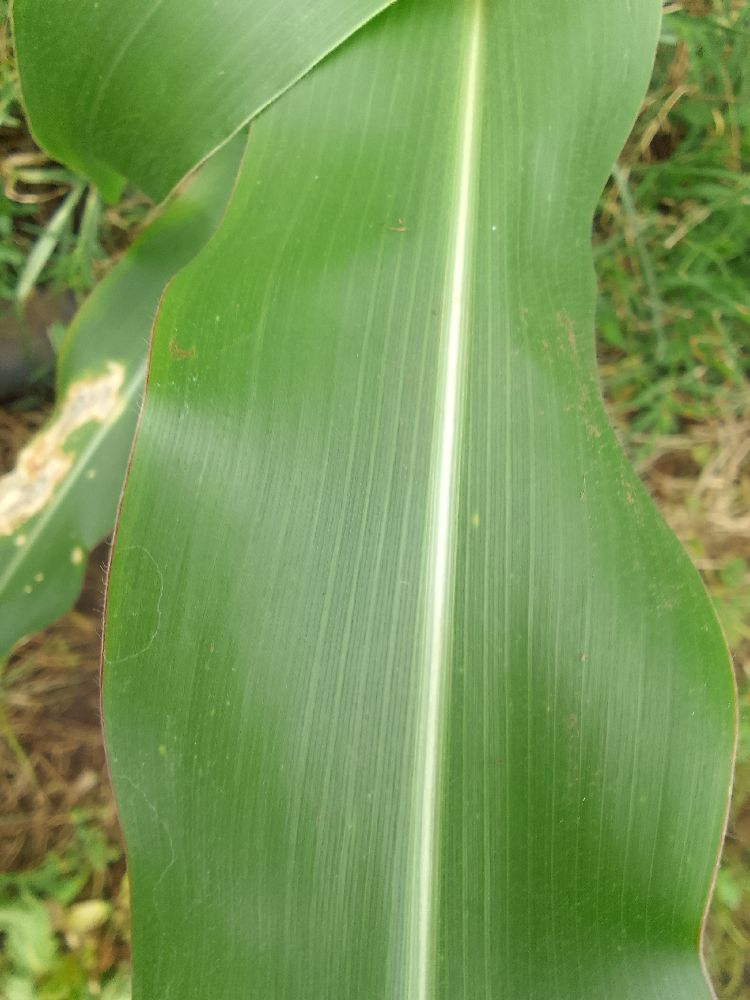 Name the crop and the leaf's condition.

maize, healthy
